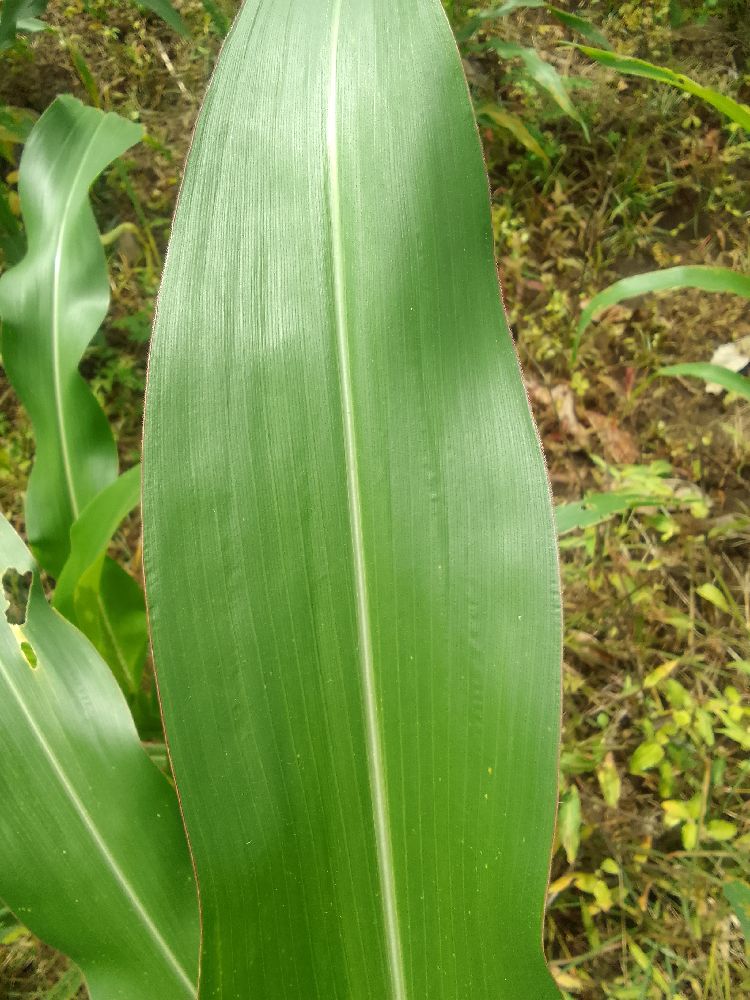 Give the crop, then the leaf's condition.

maize, healthy
